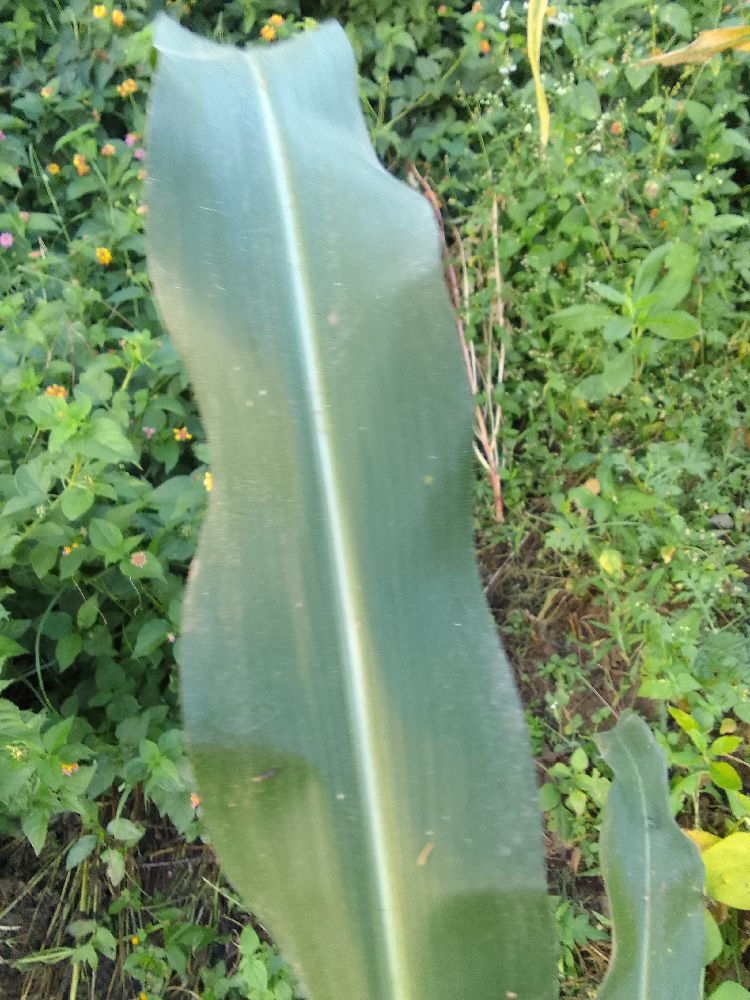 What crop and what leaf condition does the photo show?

maize, healthy
